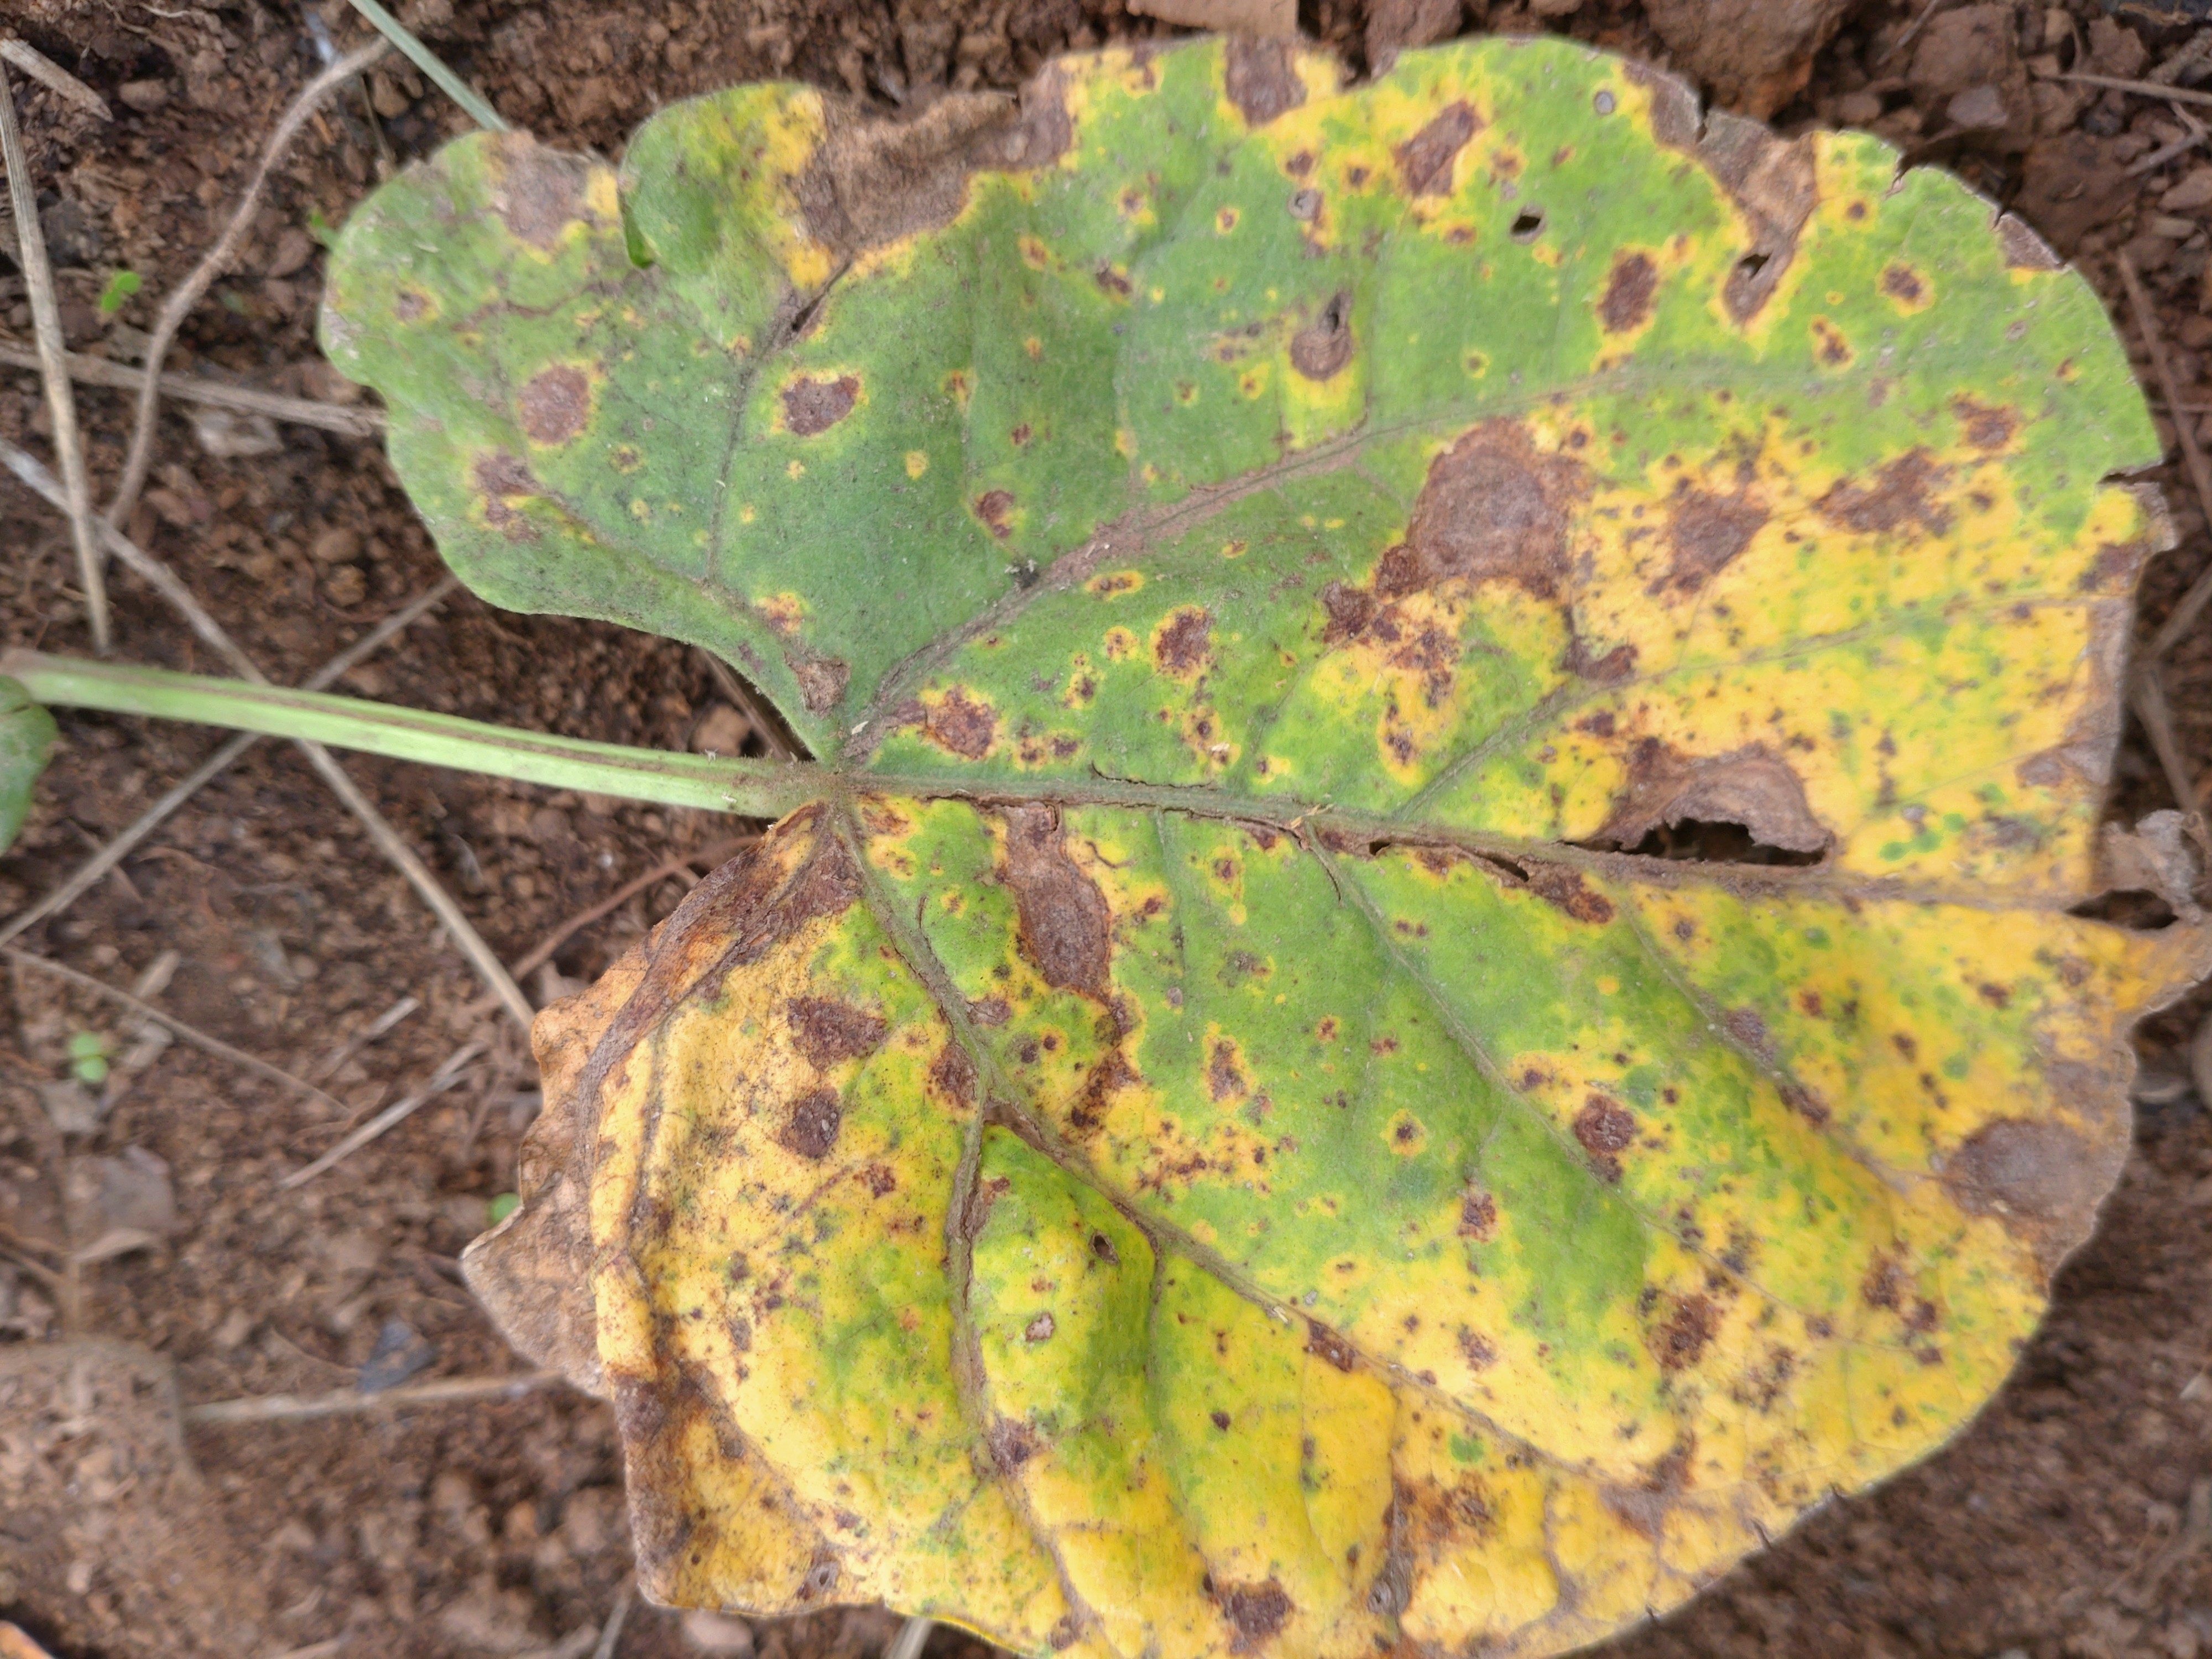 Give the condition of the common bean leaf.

rust
